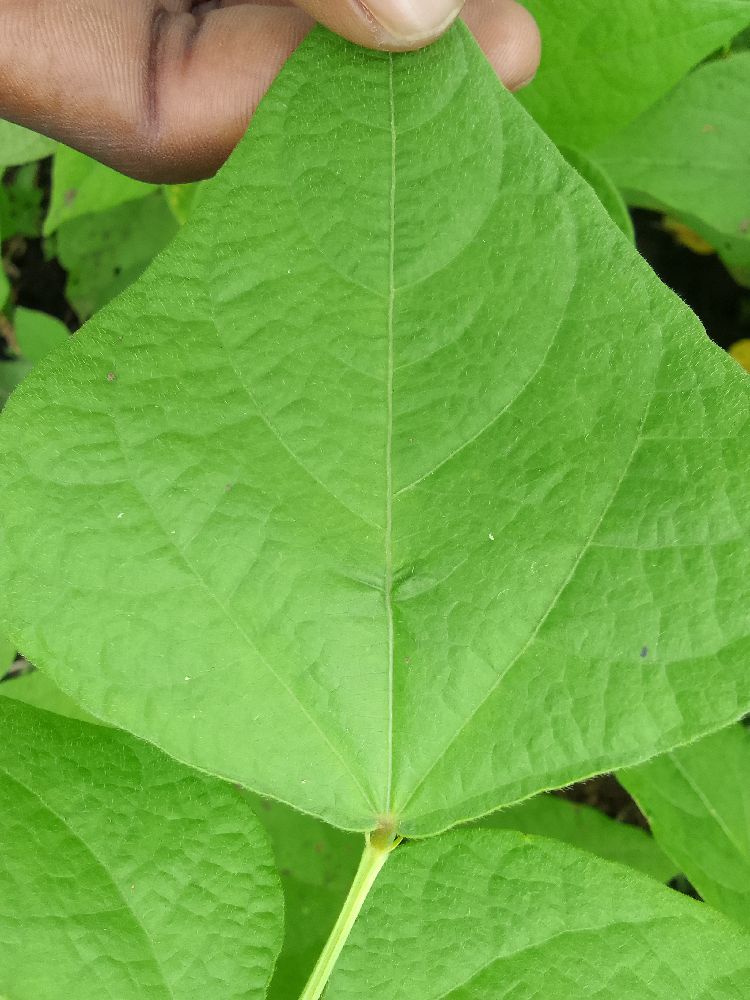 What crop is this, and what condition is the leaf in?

common bean, healthy
